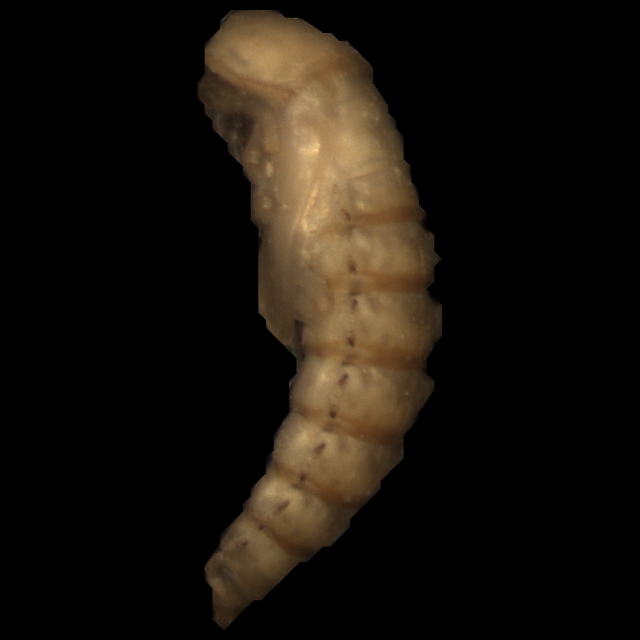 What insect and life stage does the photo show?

mealworm pupa
